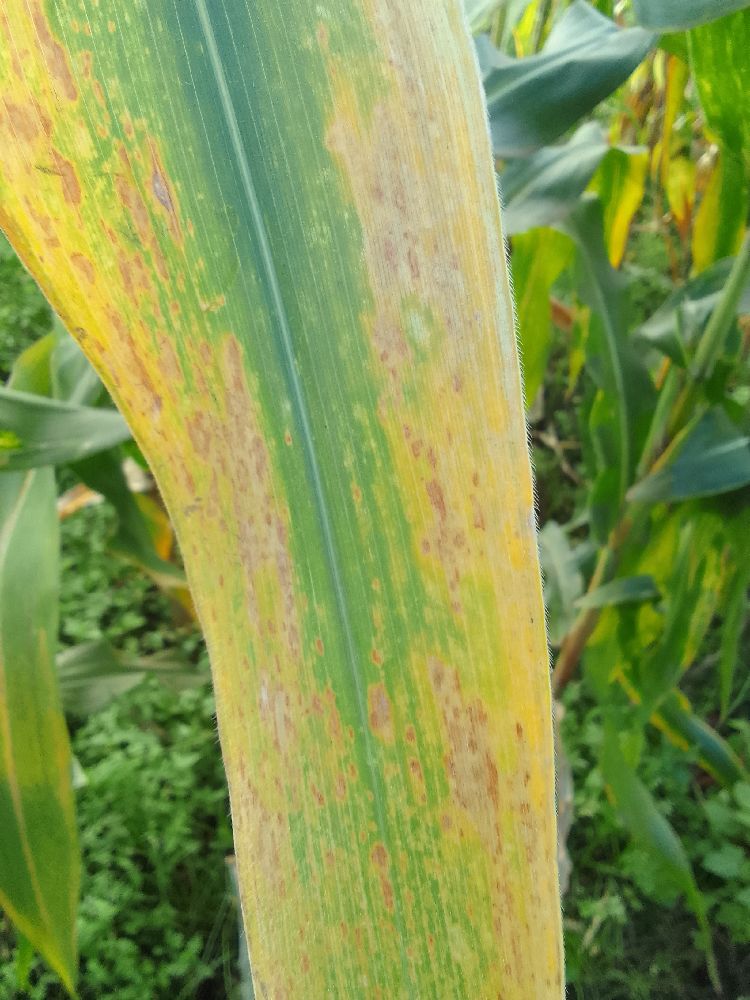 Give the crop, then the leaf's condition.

maize, maize lethal necrosis
